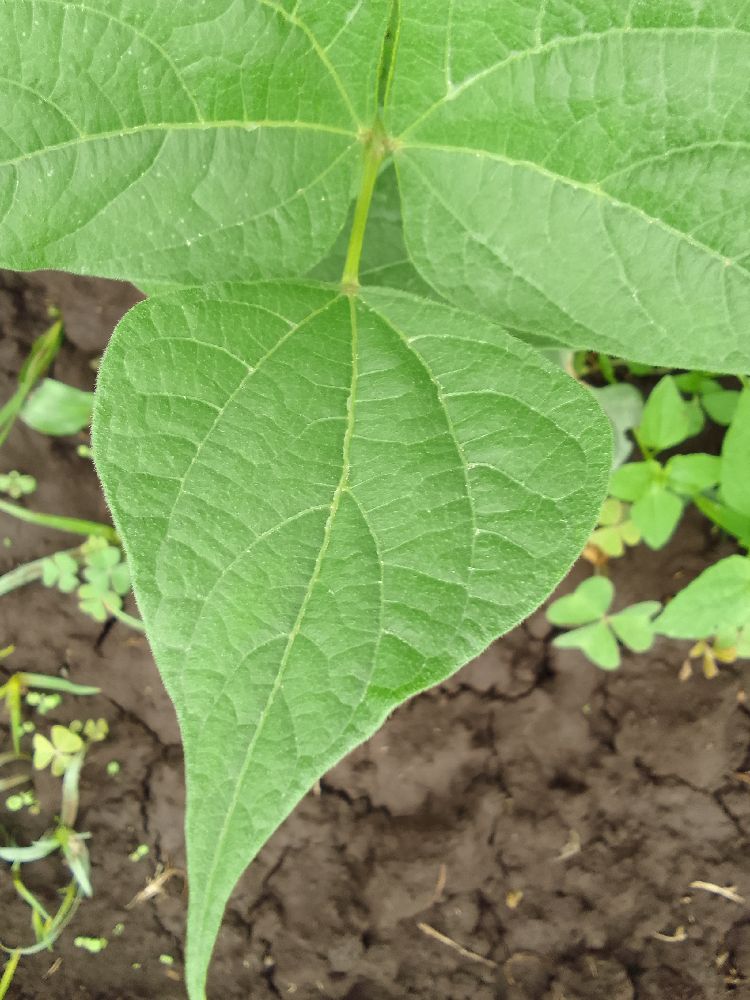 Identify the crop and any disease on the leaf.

common bean, healthy
